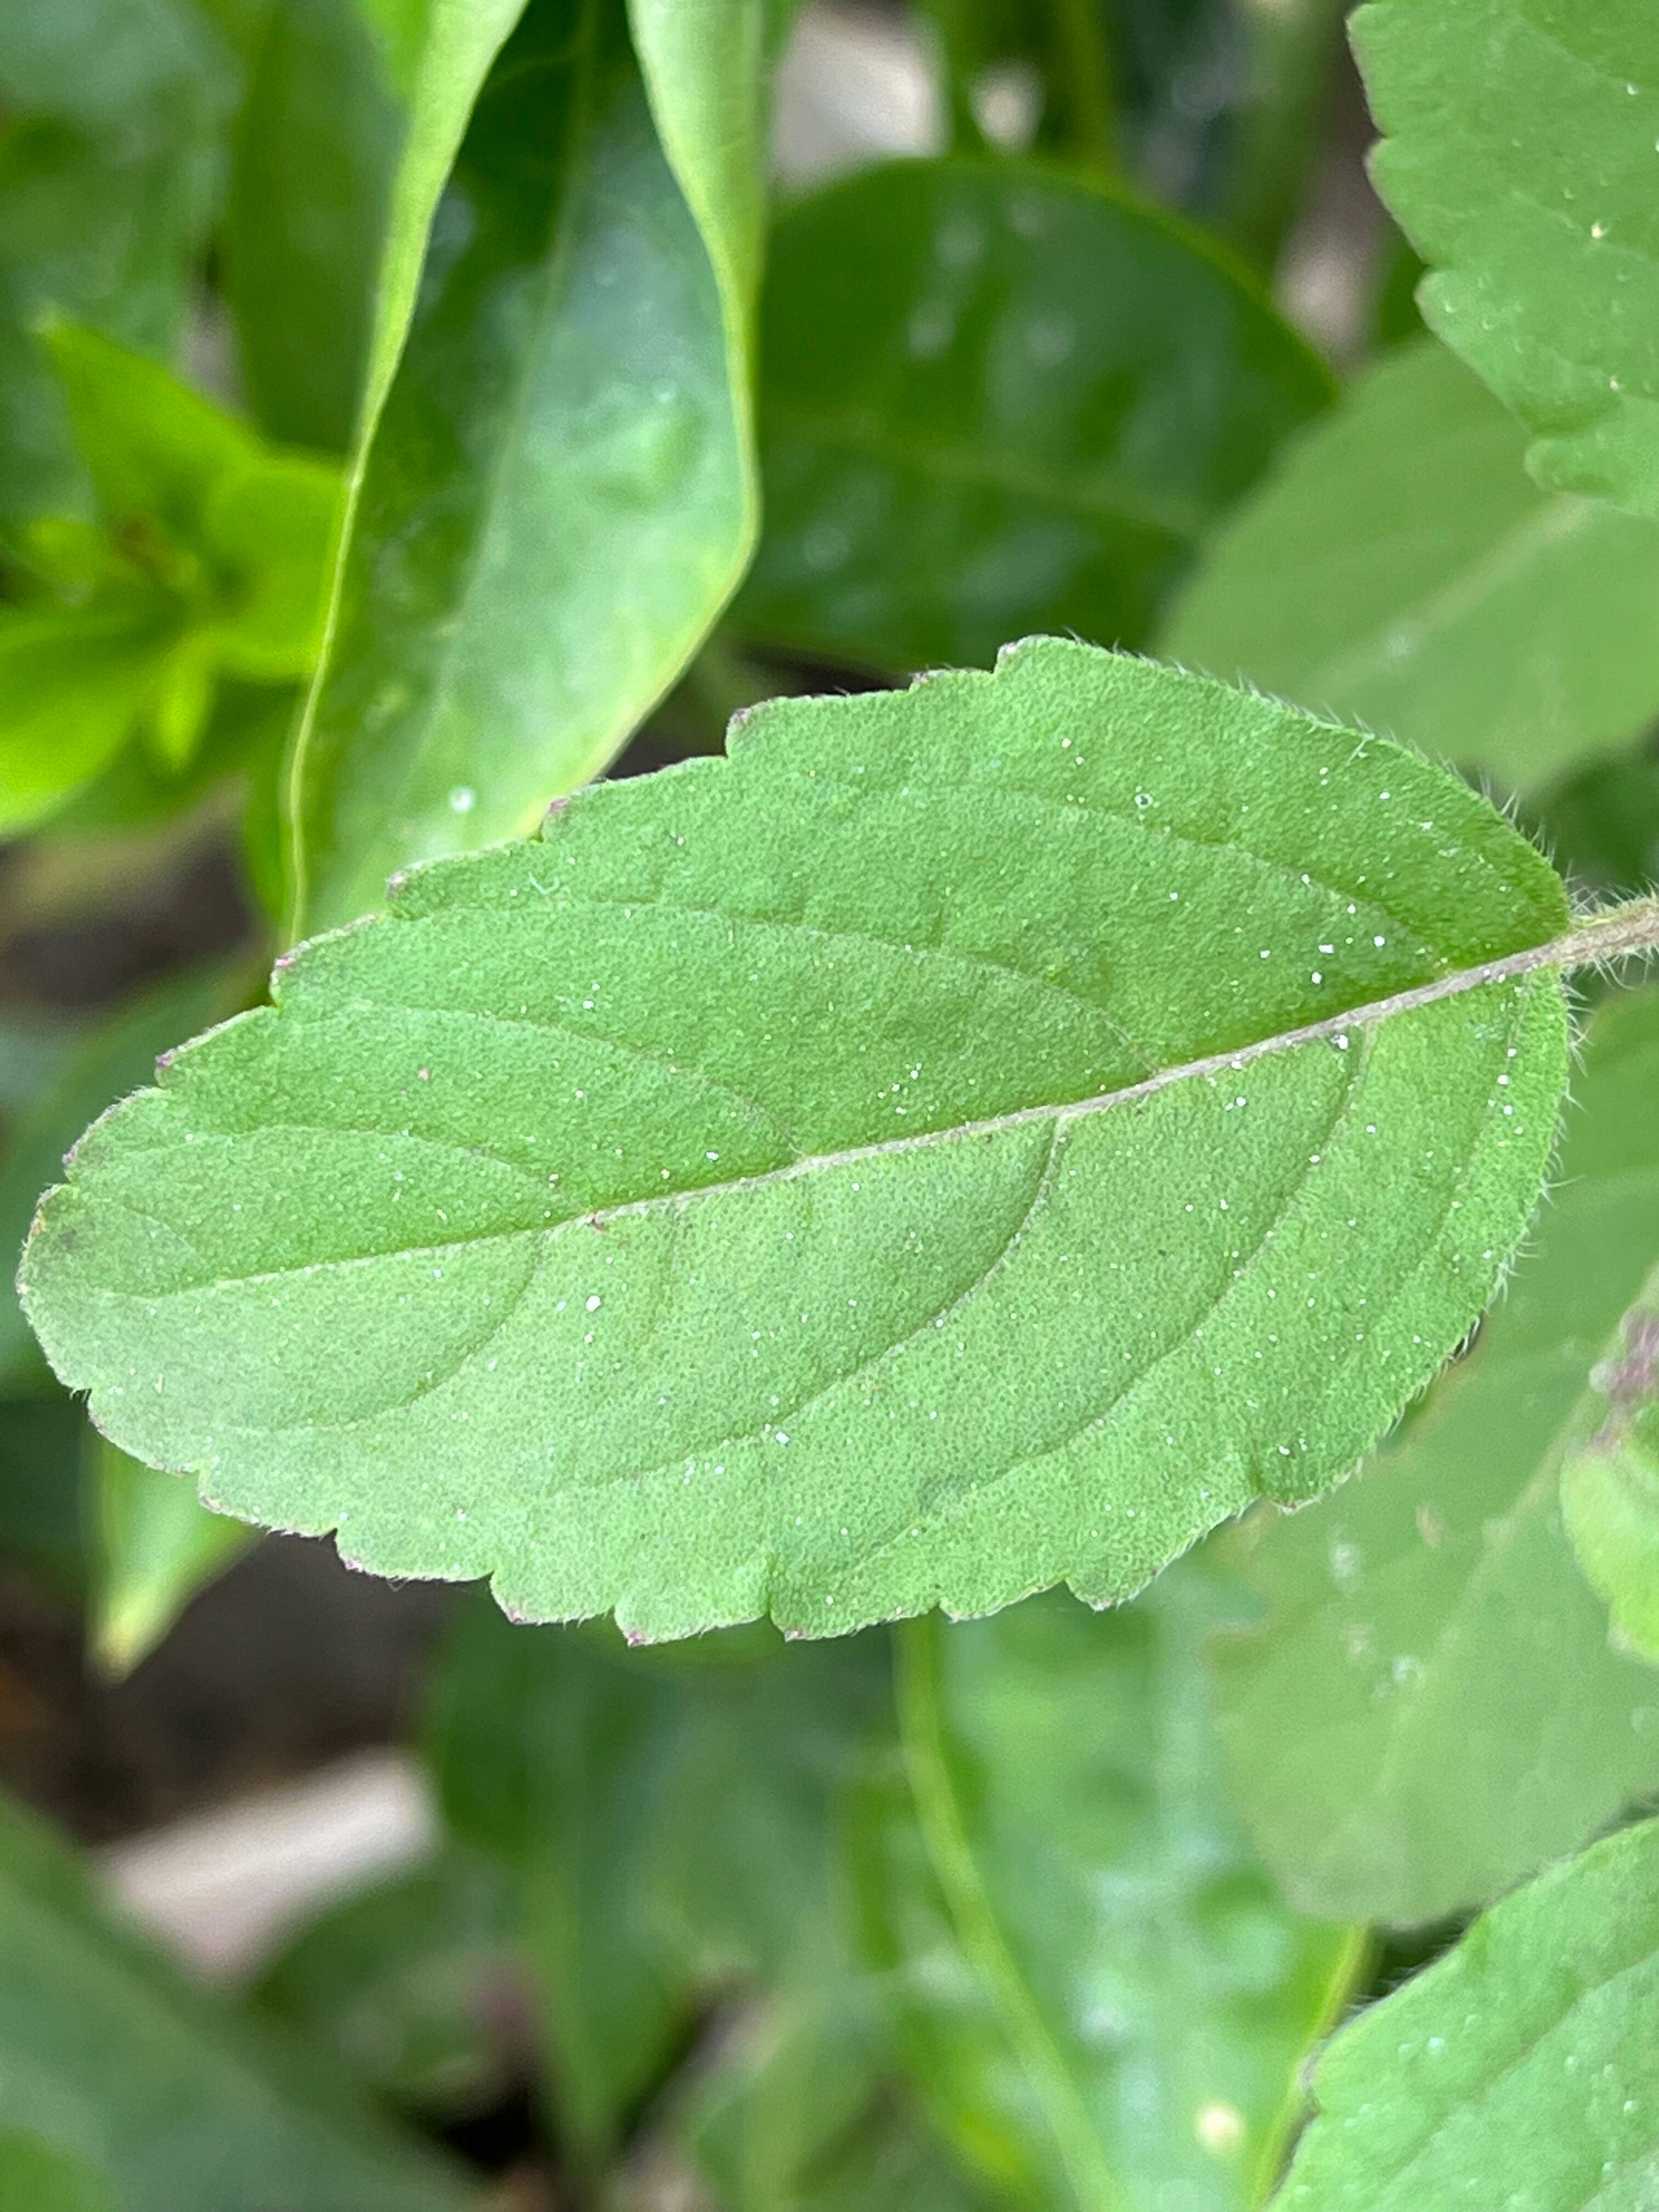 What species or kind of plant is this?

tulshi
